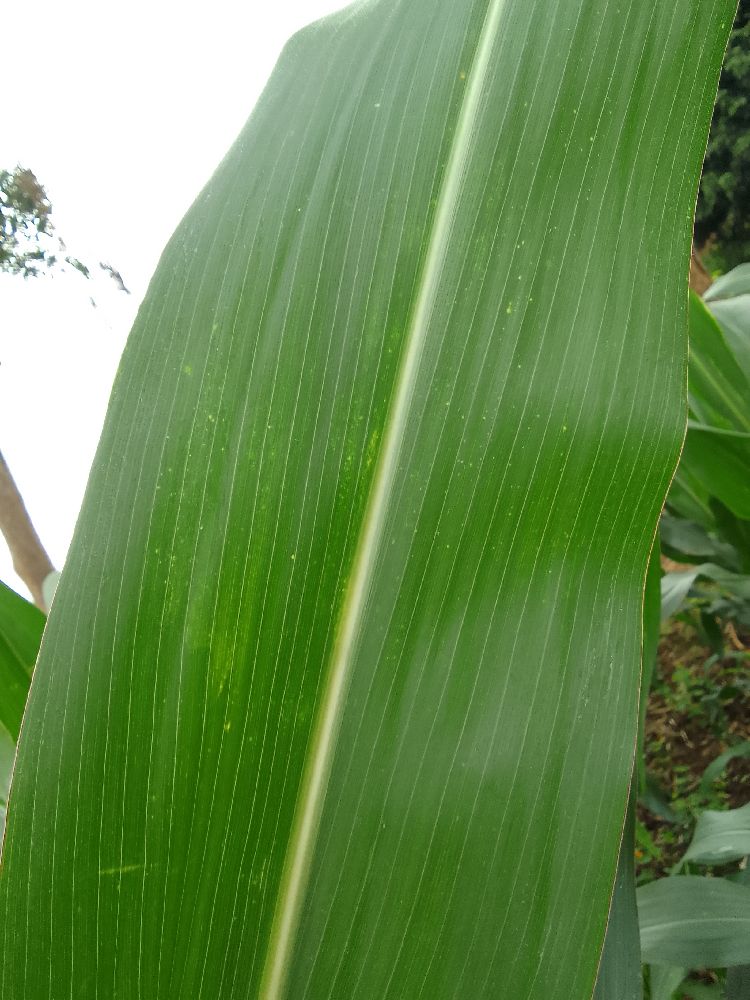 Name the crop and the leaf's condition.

maize, healthy
